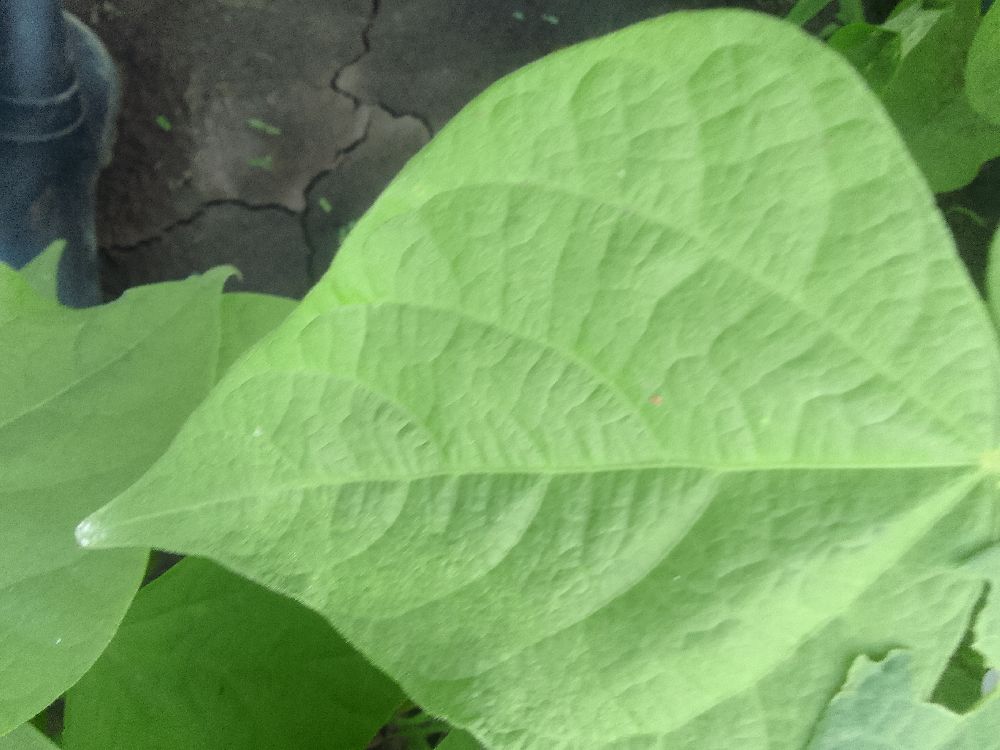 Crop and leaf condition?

common bean, healthy
